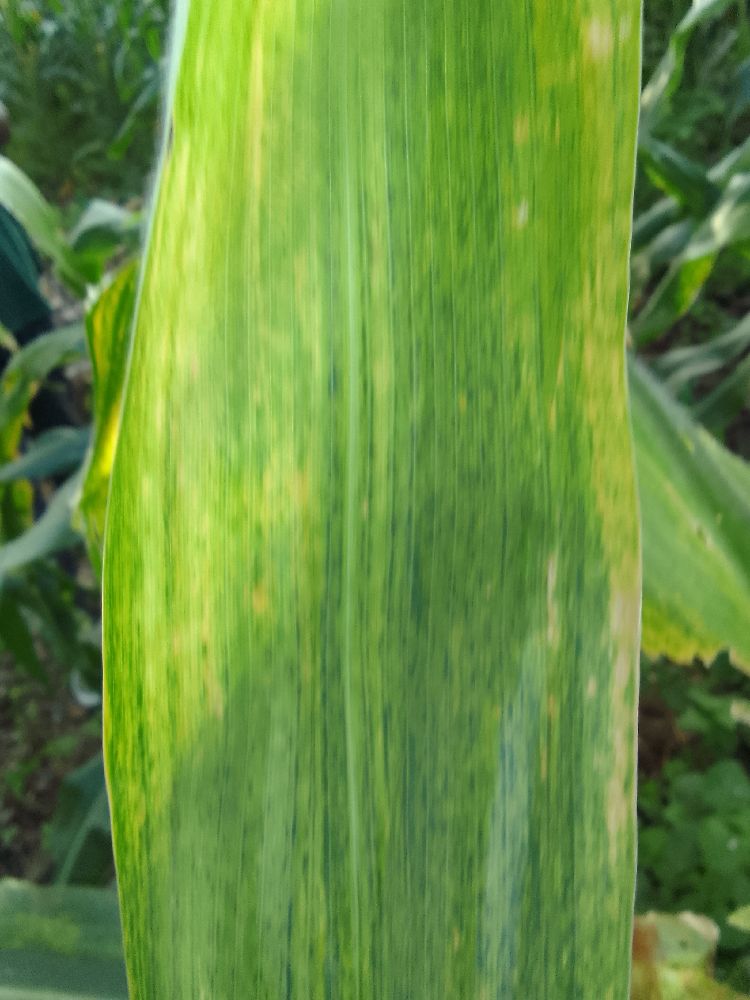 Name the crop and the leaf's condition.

maize, maize lethal necrosis
